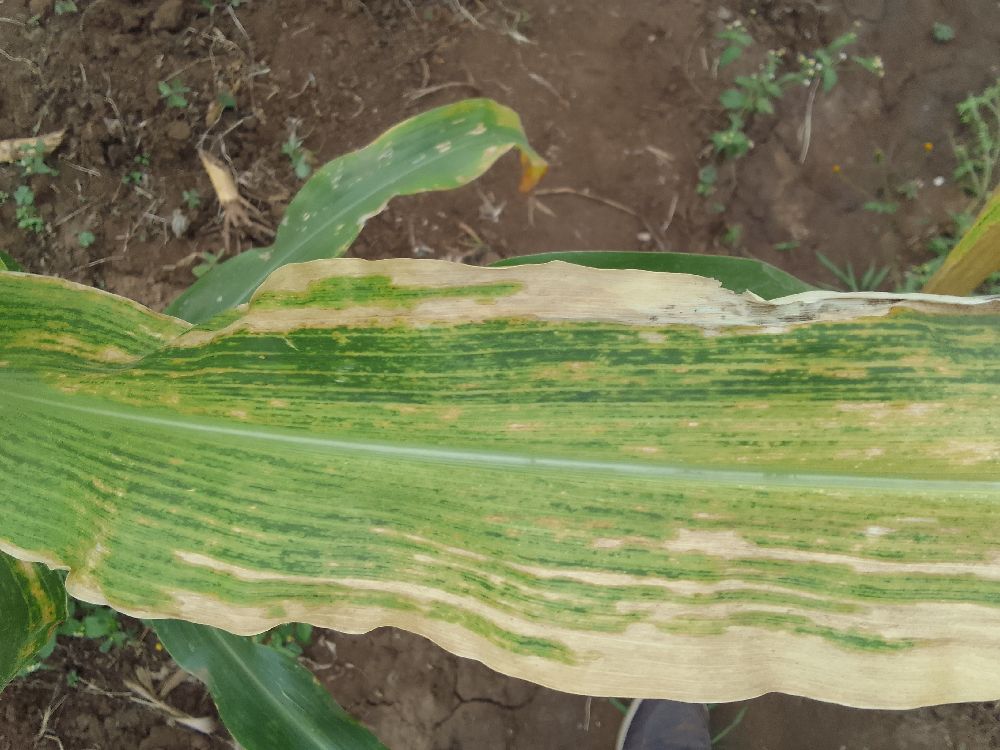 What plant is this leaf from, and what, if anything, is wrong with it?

maize, maize lethal necrosis
